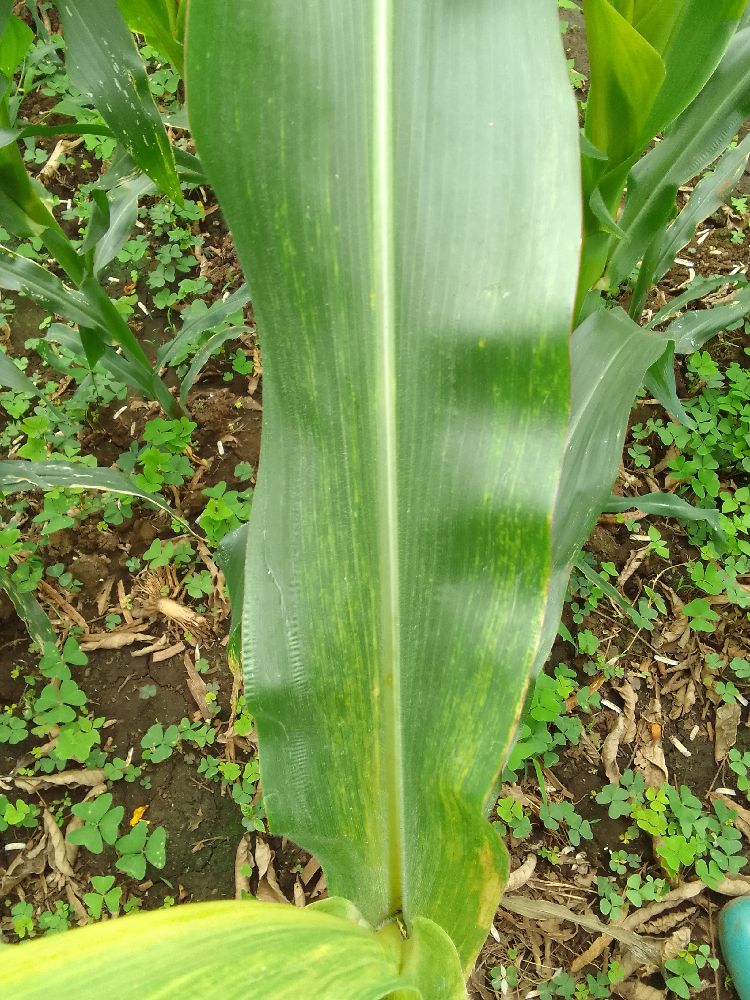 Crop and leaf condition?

maize, maize lethal necrosis
